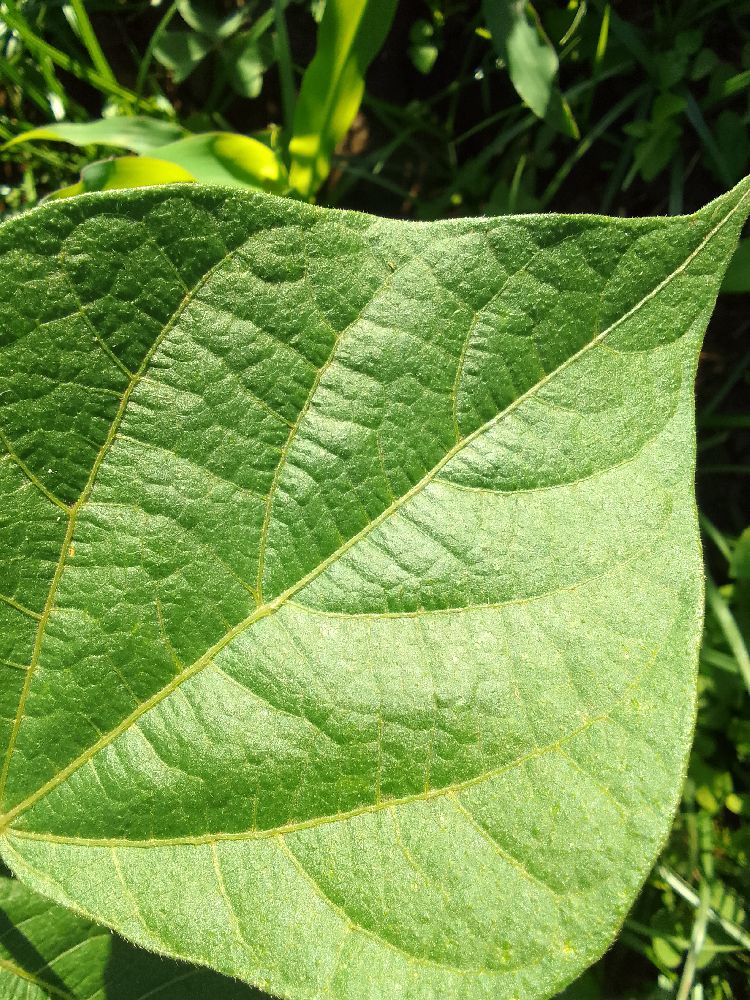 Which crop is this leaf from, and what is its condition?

common bean, healthy
